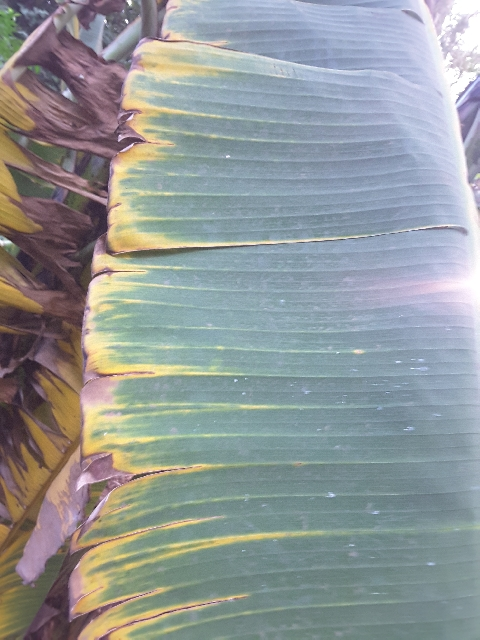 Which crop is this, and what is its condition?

banana, fusarium wilt race 1
